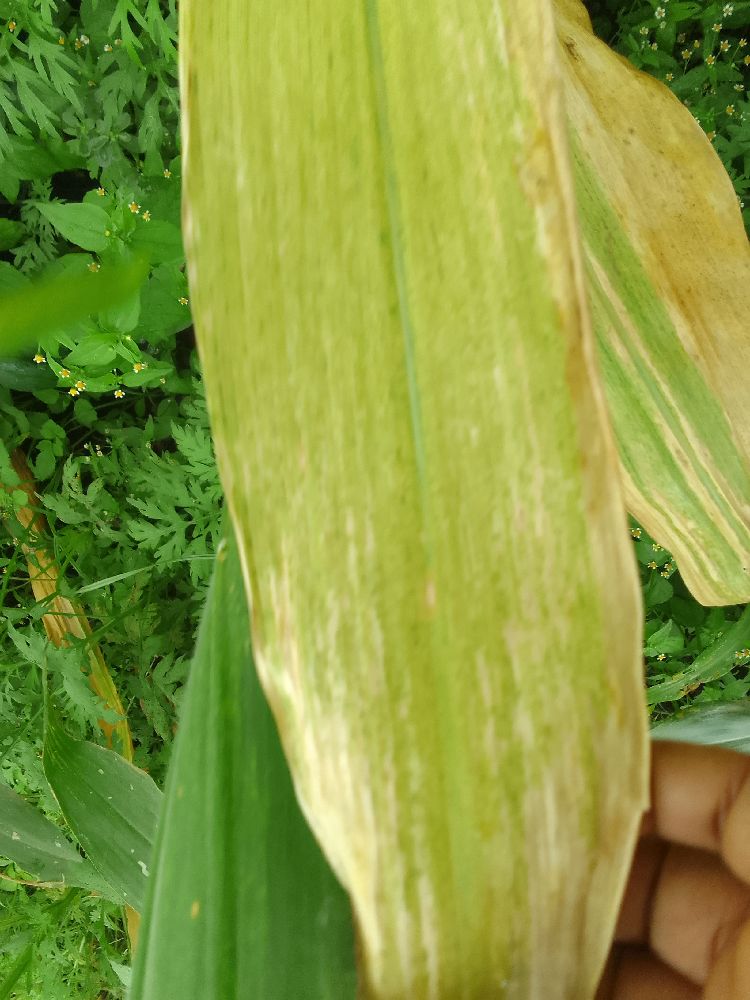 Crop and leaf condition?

maize, maize lethal necrosis
